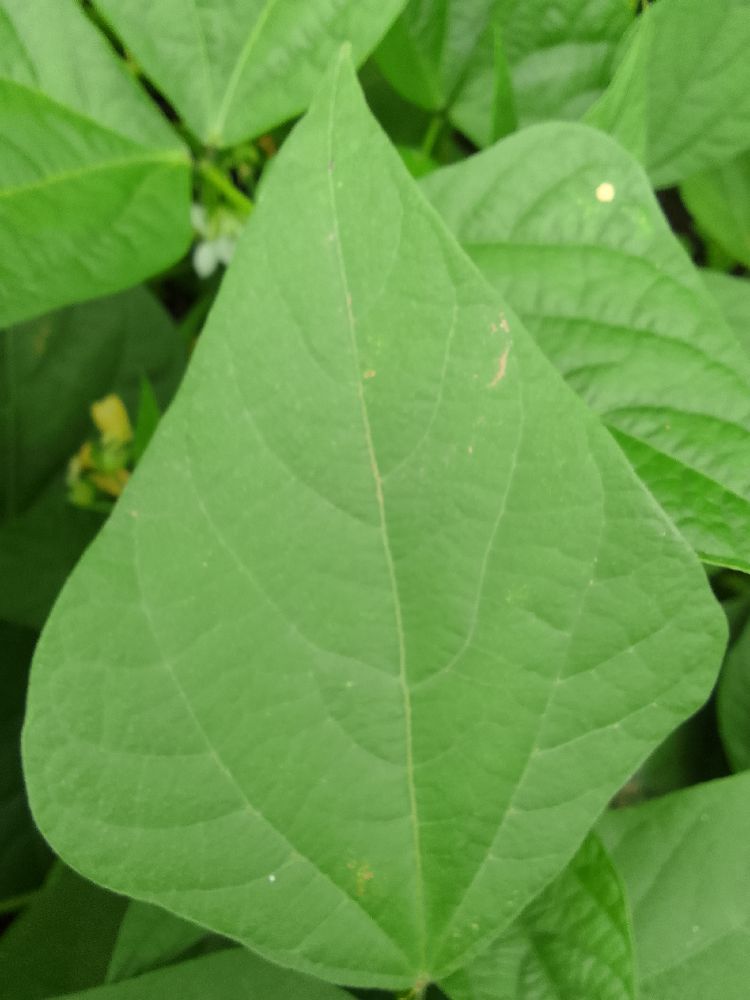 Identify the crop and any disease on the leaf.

common bean, healthy
